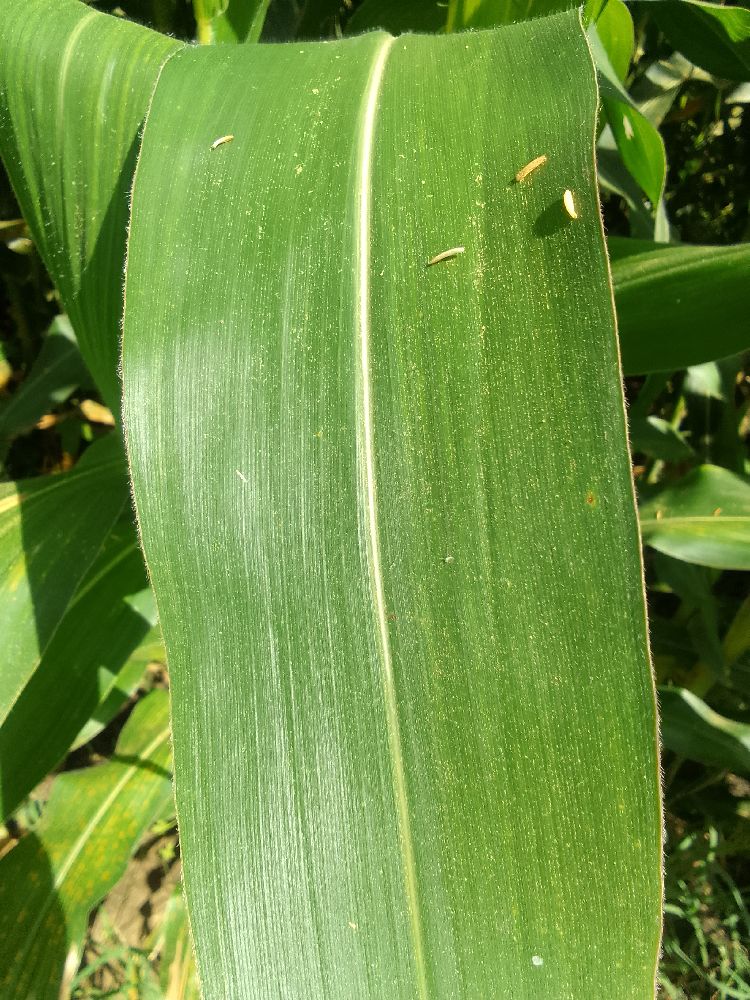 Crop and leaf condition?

maize, healthy
